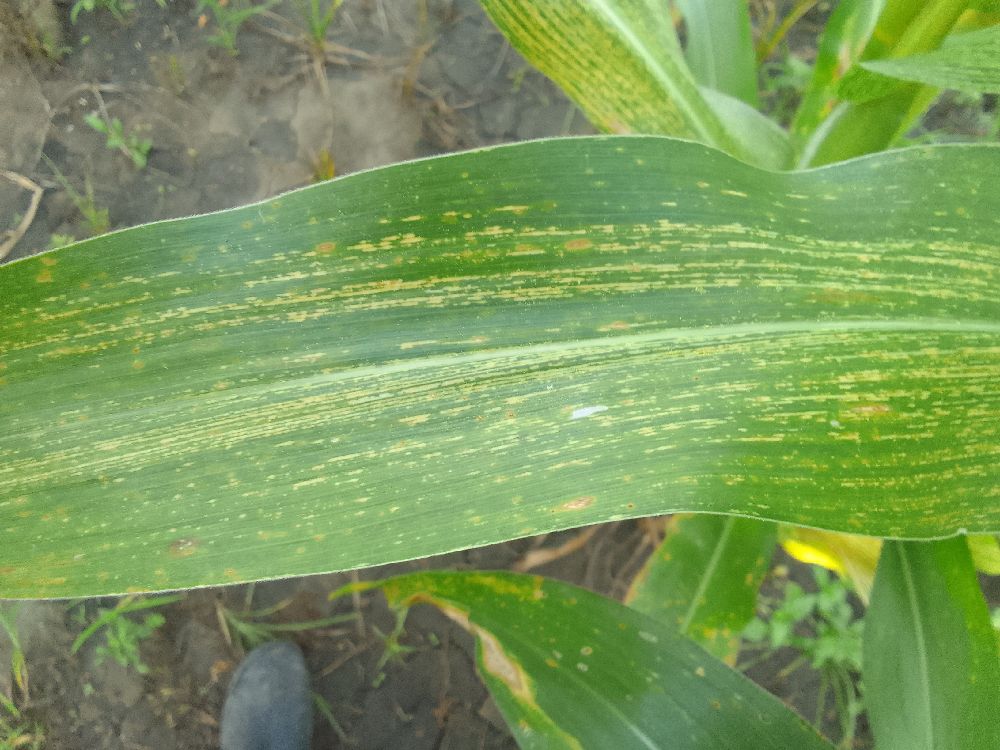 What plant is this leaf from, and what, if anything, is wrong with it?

maize, maize streak virus
